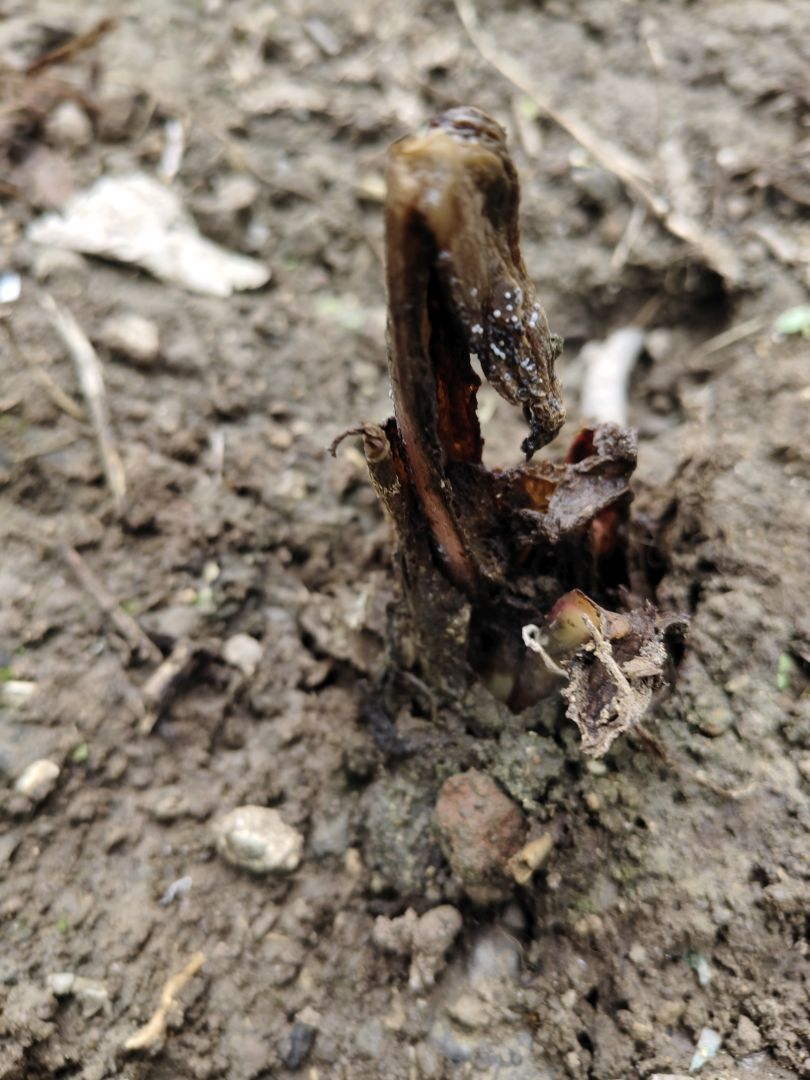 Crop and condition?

taro, root rot
